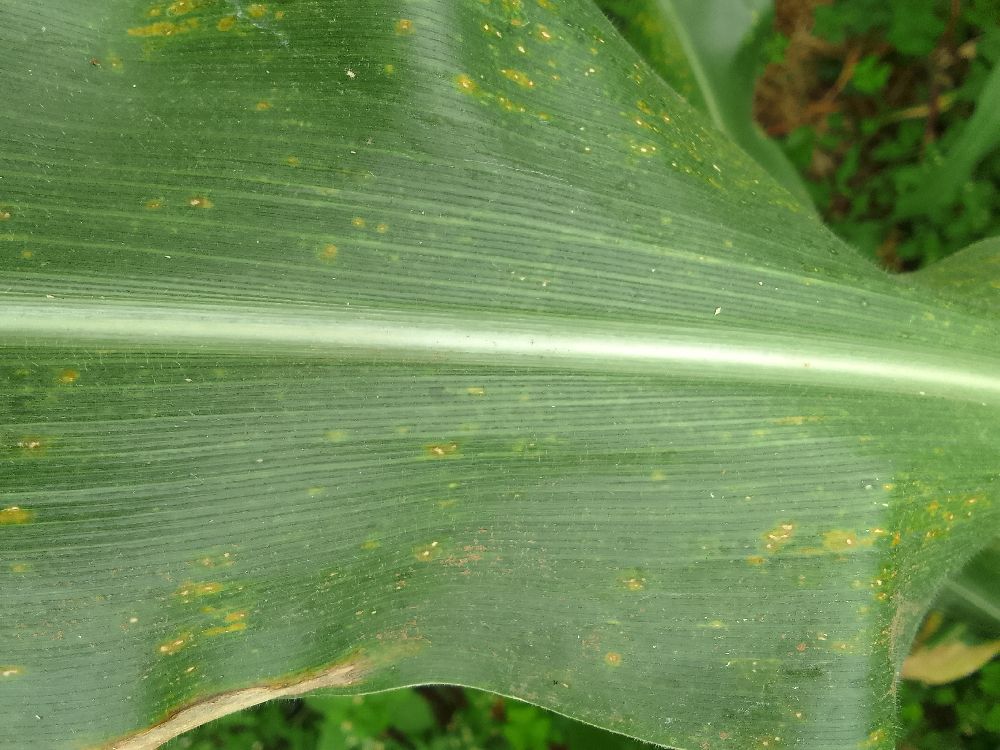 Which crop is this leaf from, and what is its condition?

maize, healthy
